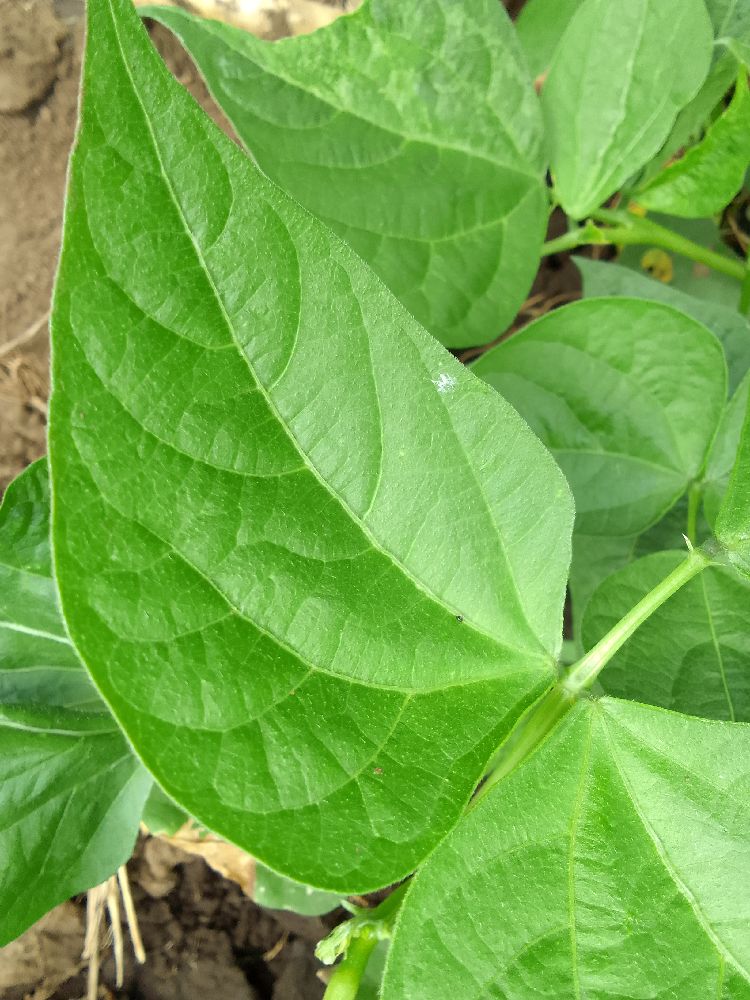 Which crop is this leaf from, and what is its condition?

common bean, healthy
